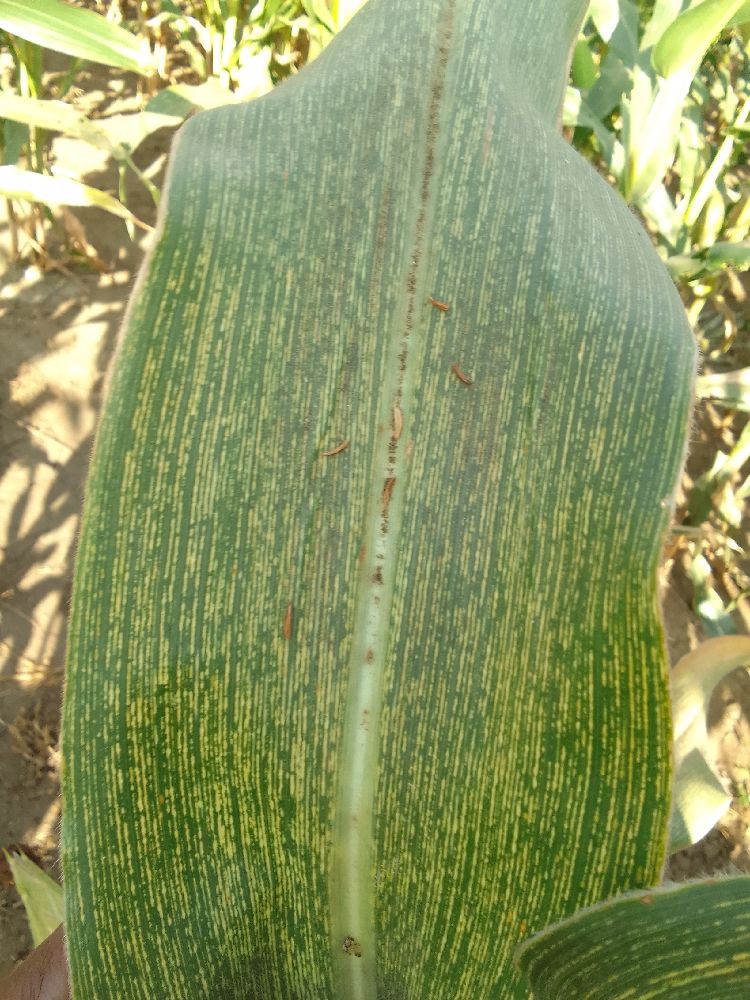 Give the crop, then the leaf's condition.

maize, maize streak virus
